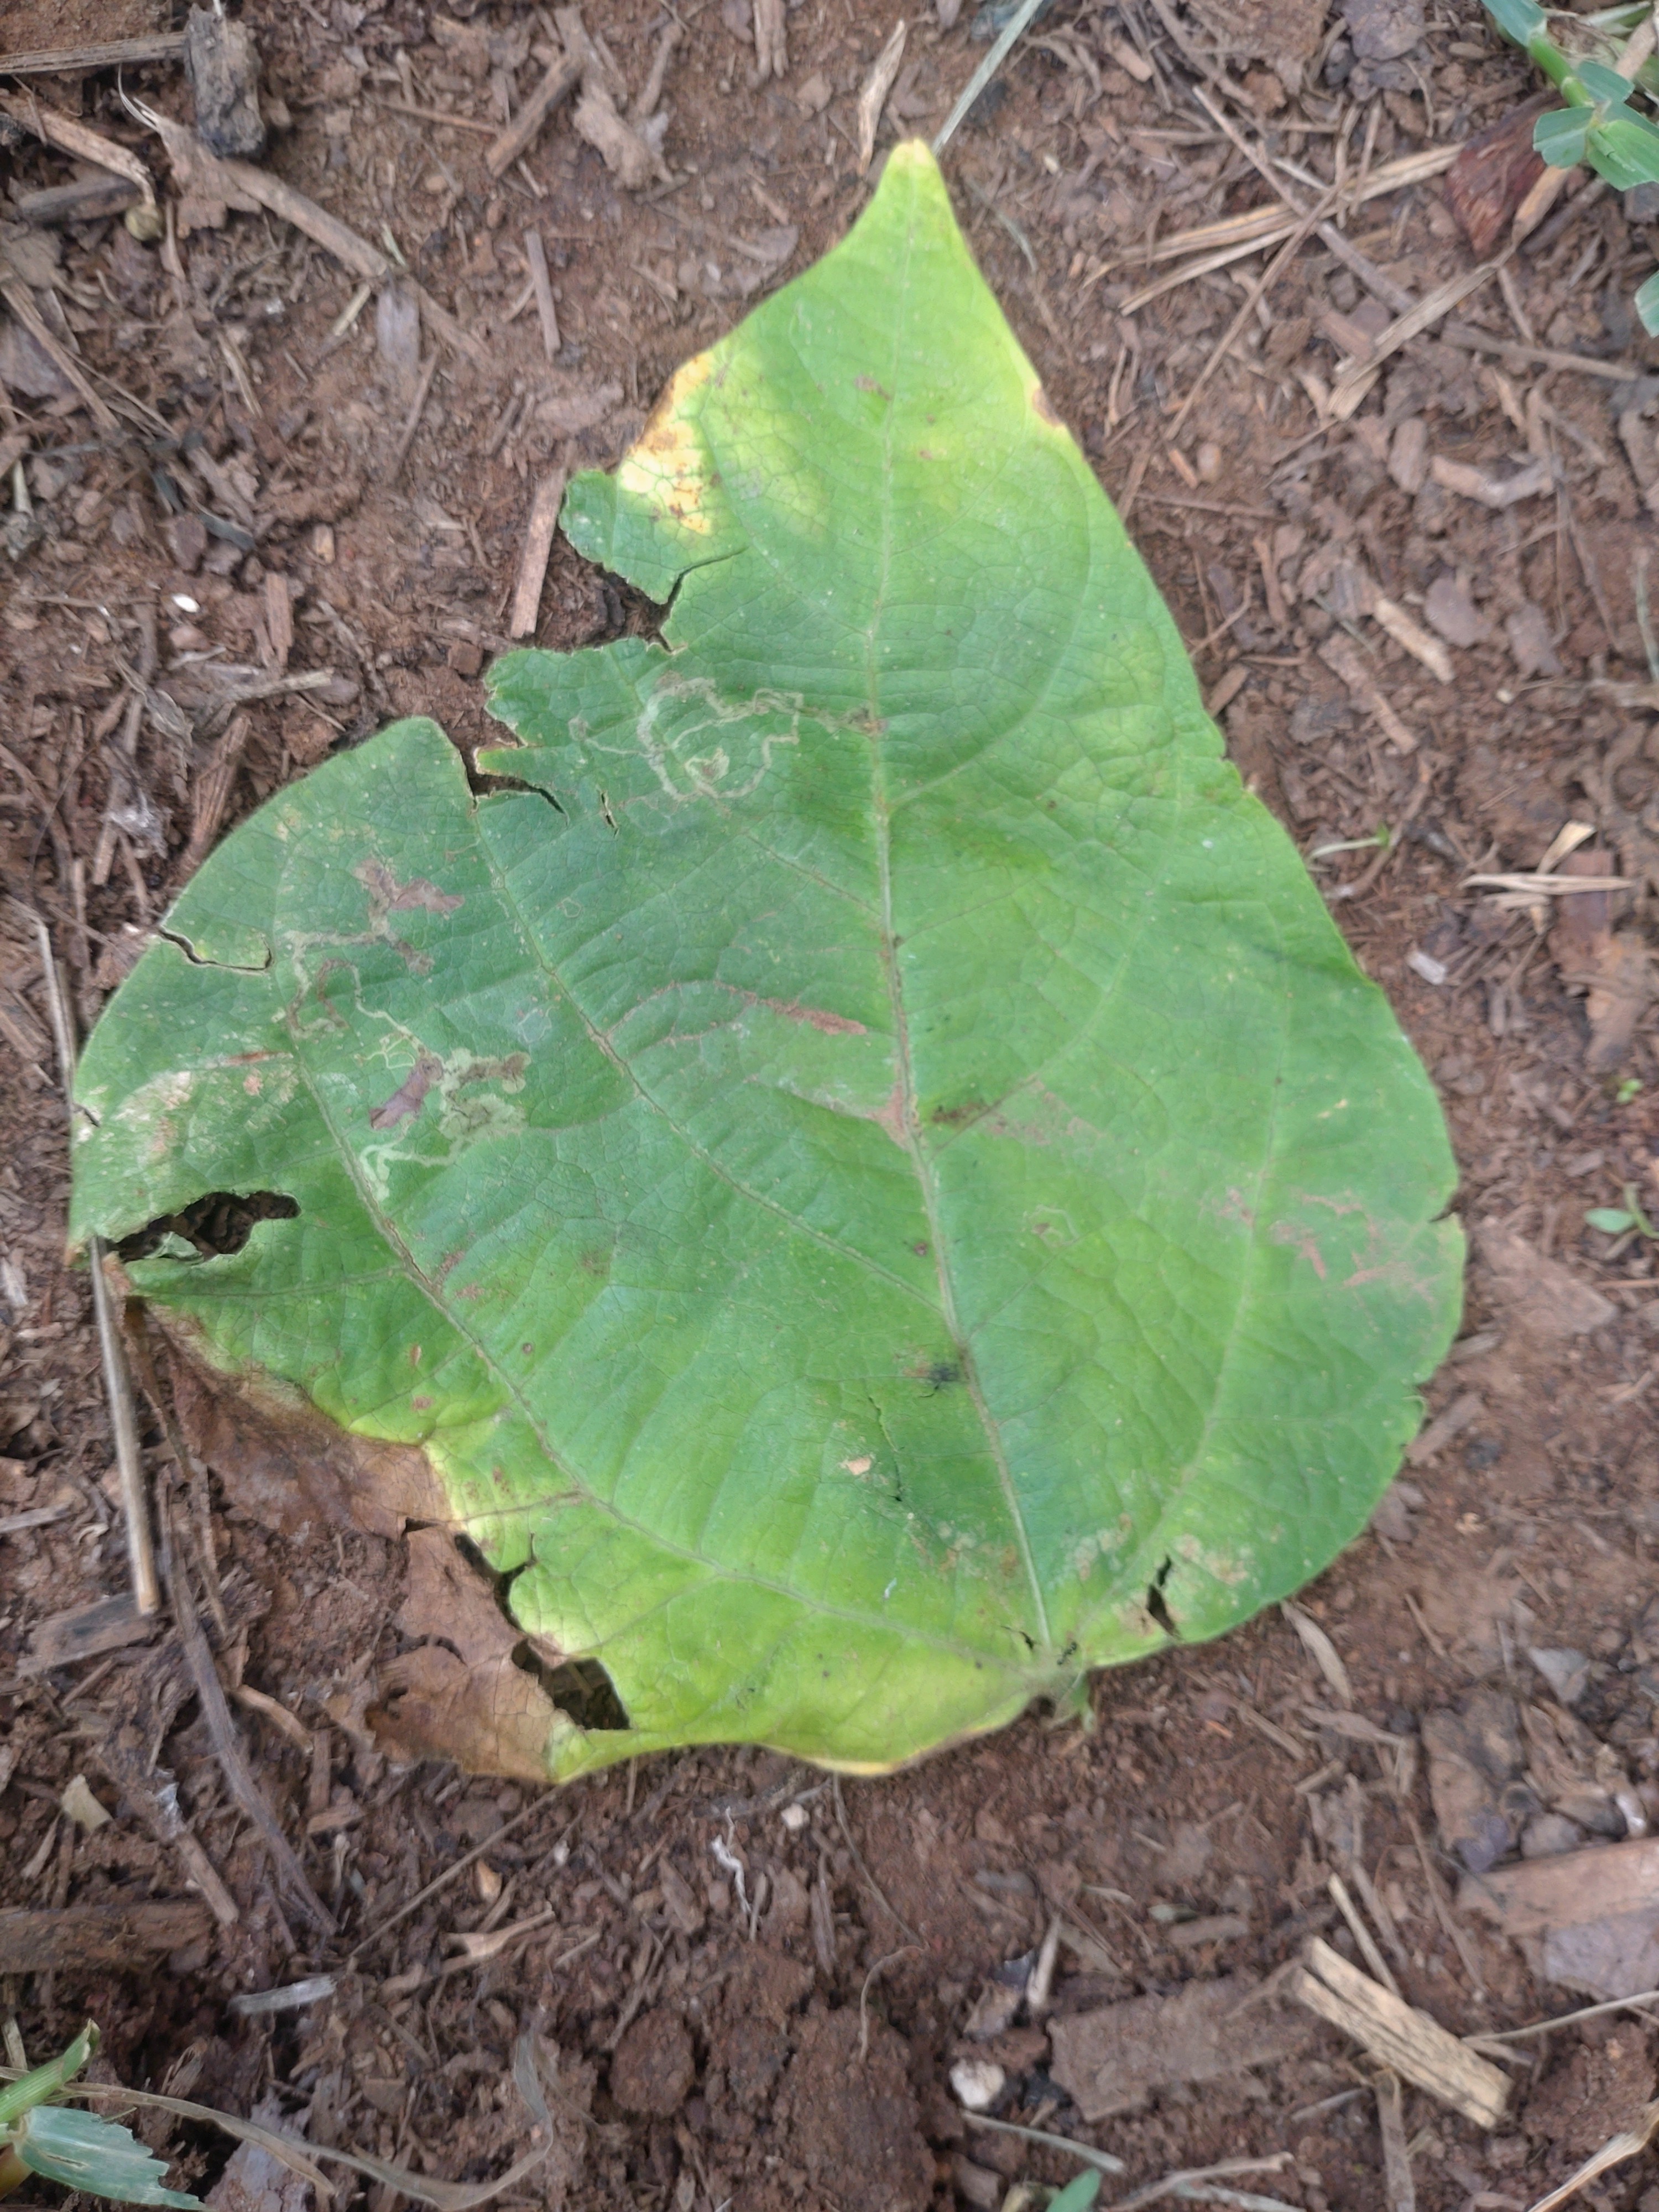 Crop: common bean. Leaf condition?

anthracnose
